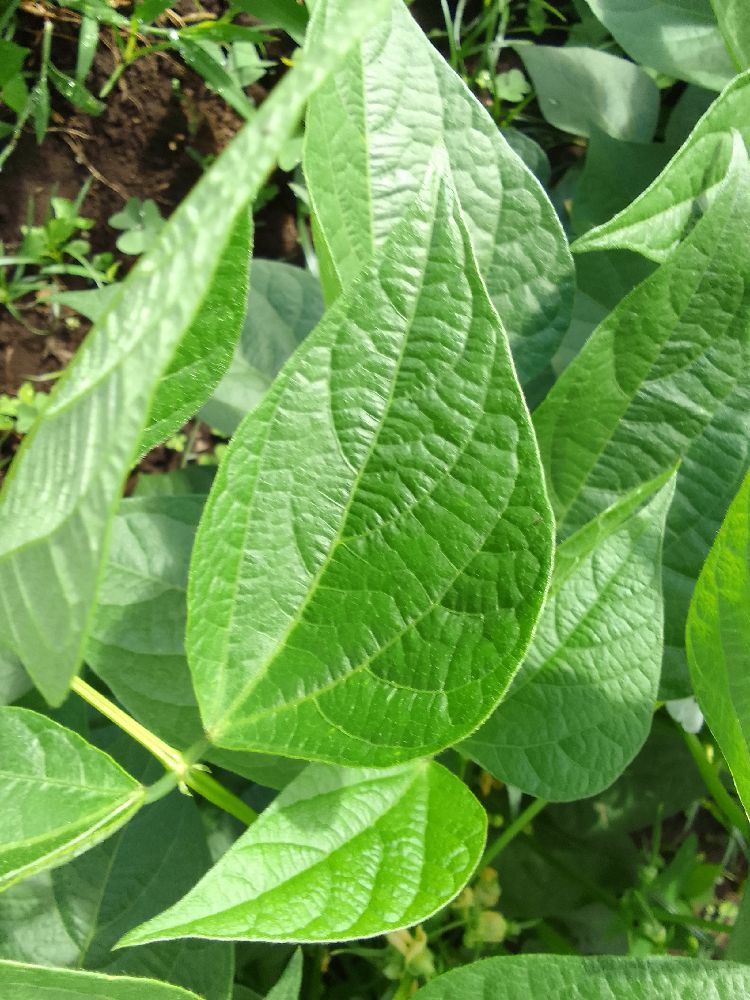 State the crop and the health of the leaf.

common bean, healthy
